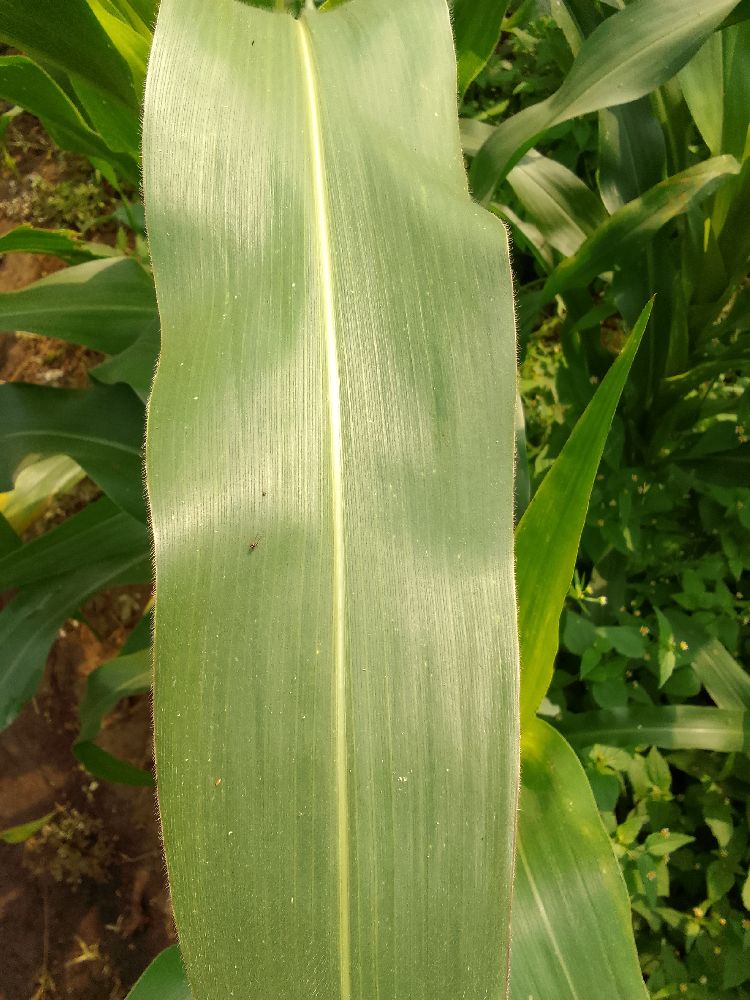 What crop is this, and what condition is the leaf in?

maize, healthy
